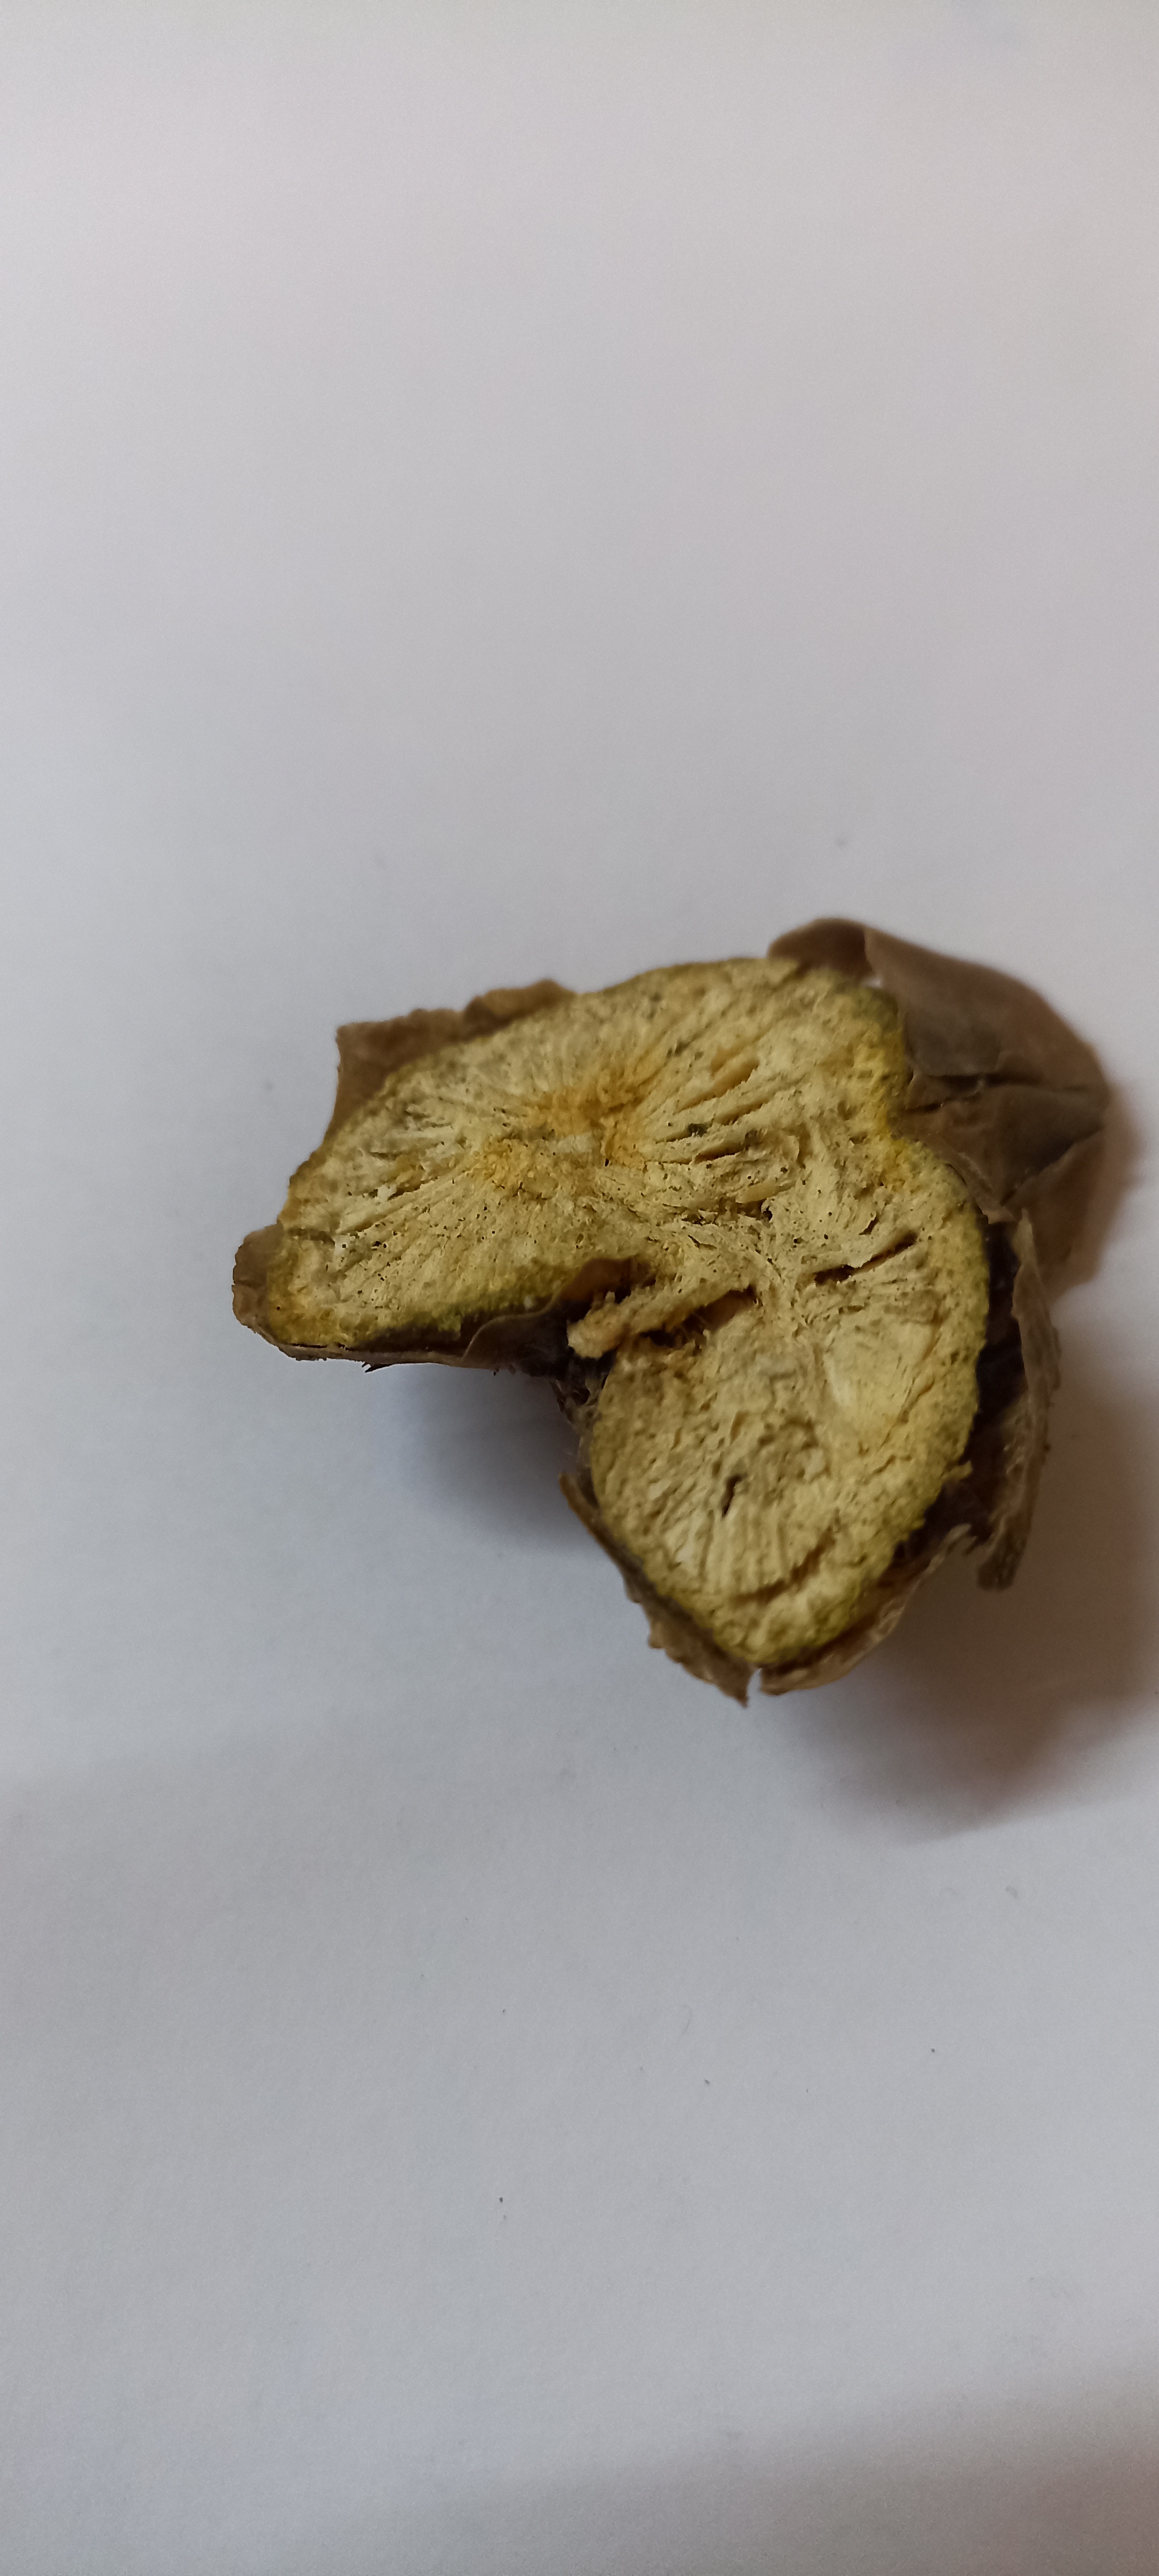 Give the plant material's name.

gulvel
